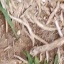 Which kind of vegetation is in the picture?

grass
